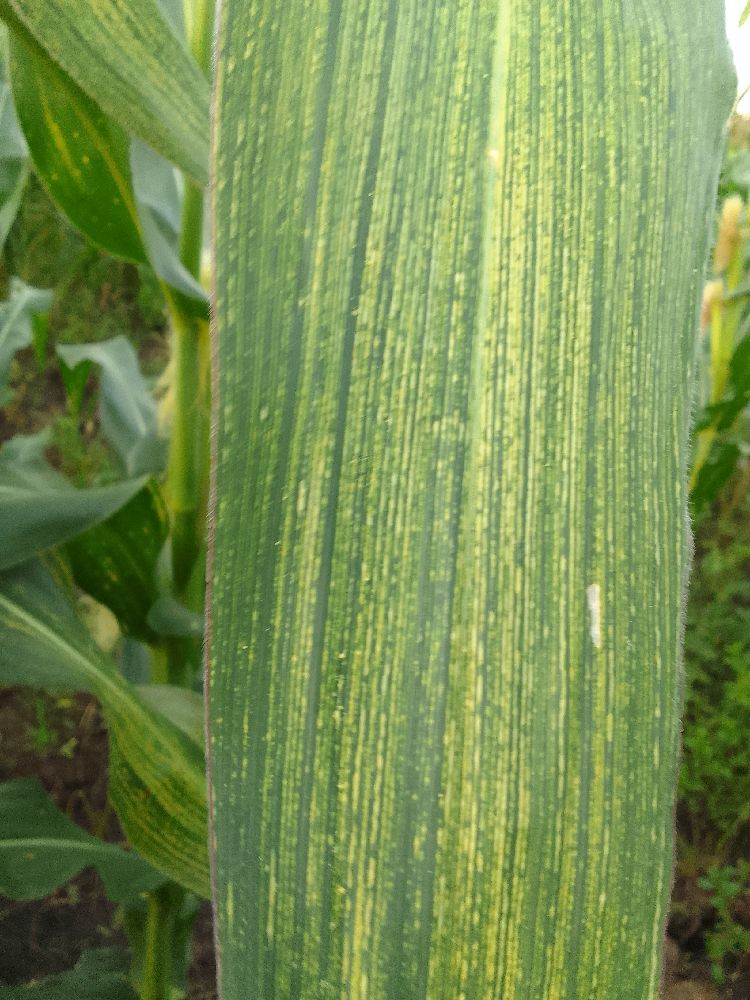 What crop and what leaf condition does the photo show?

maize, maize streak virus
